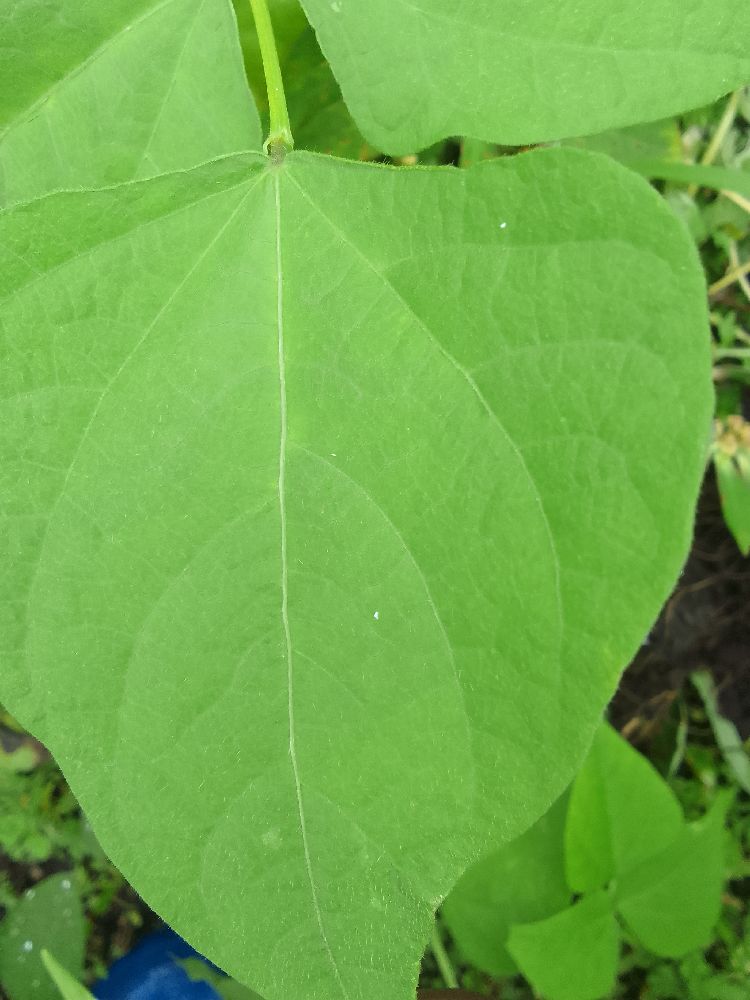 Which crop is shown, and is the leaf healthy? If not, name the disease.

common bean, healthy
